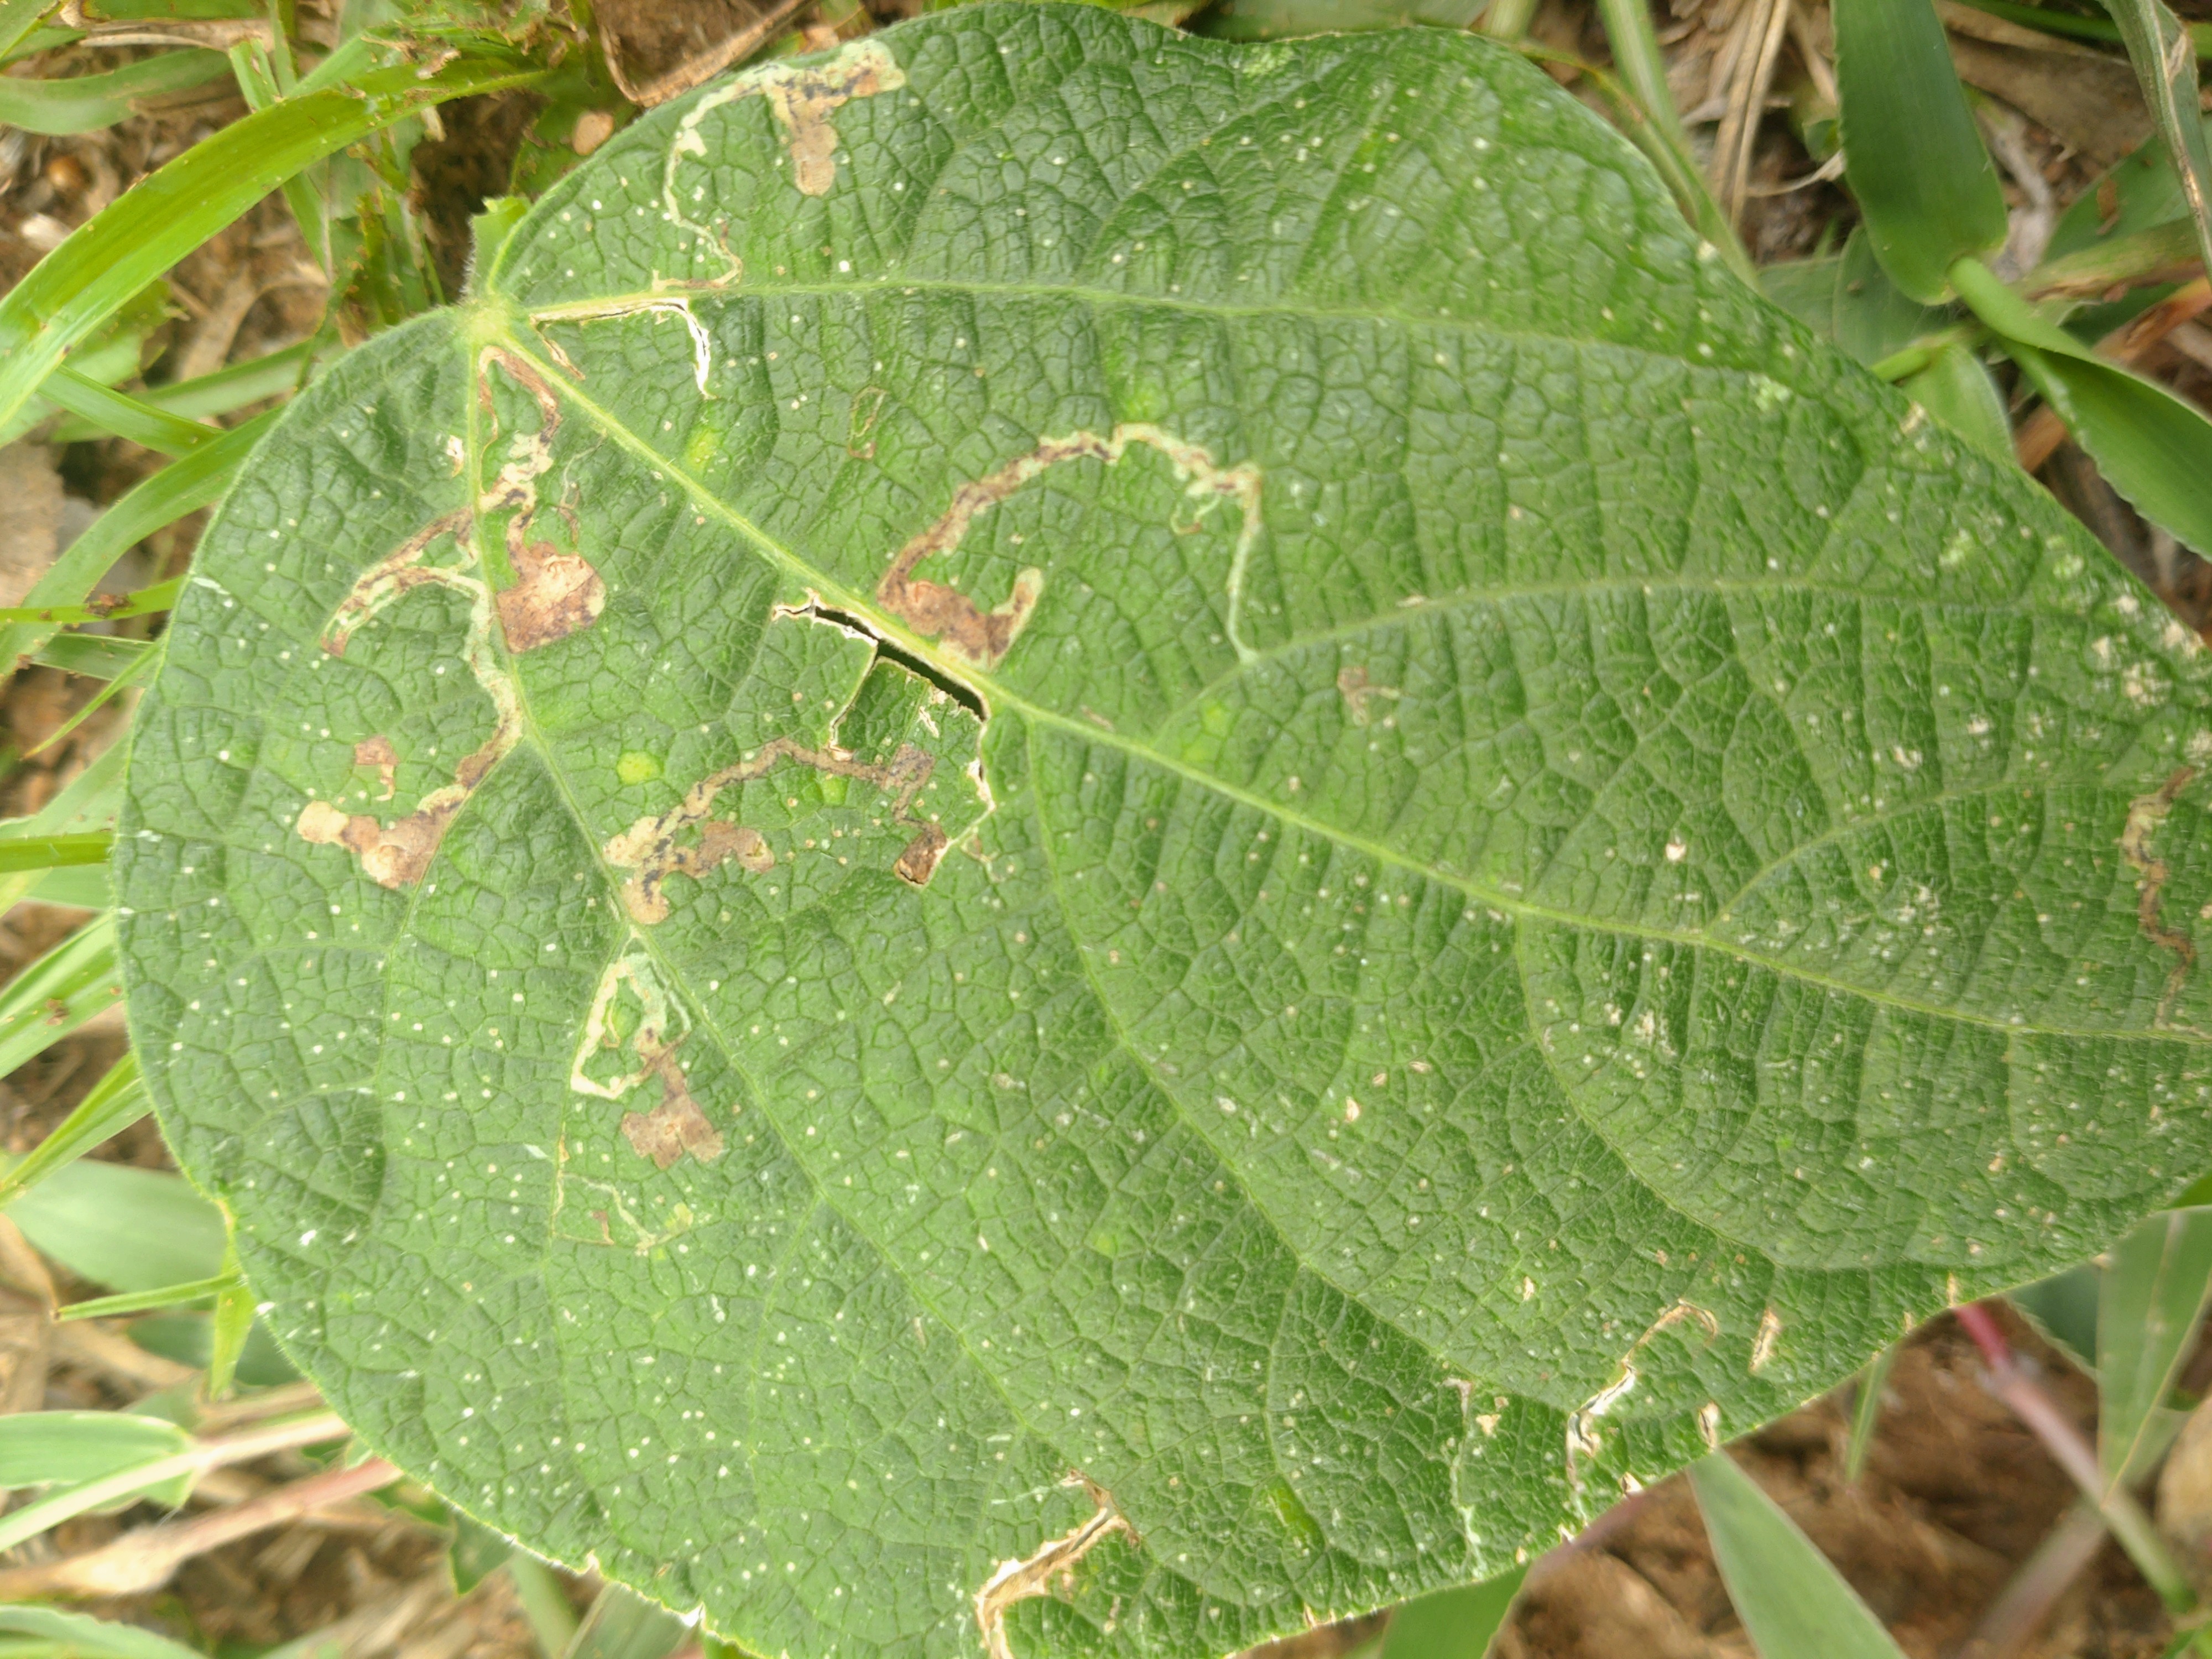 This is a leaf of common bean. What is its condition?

anthracnose
